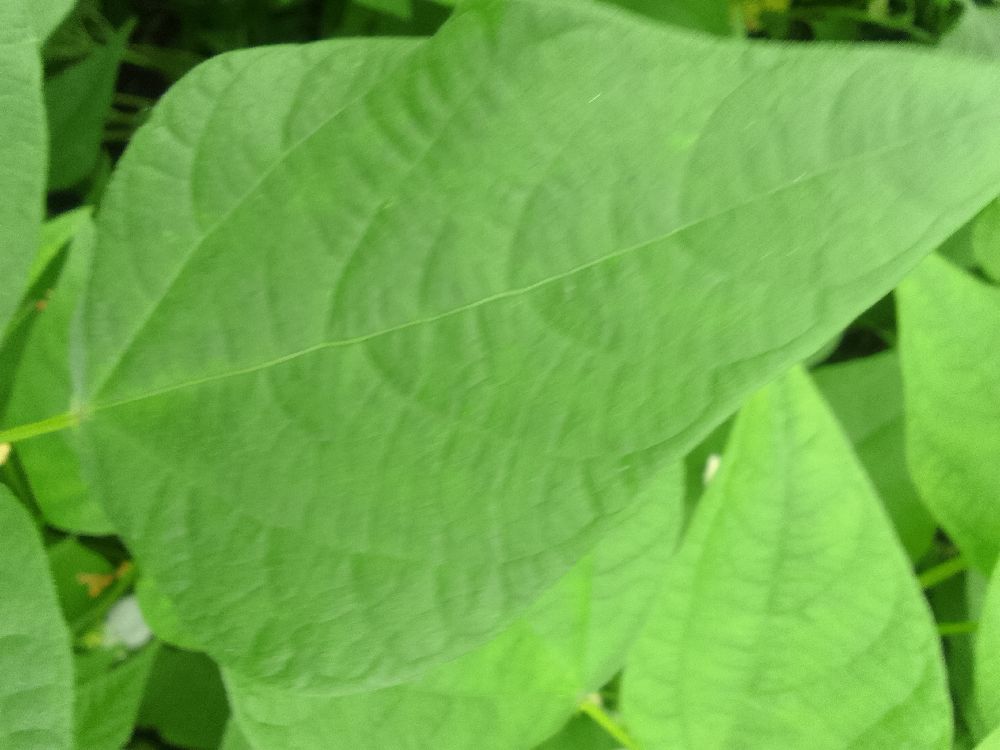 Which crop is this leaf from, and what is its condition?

common bean, healthy
